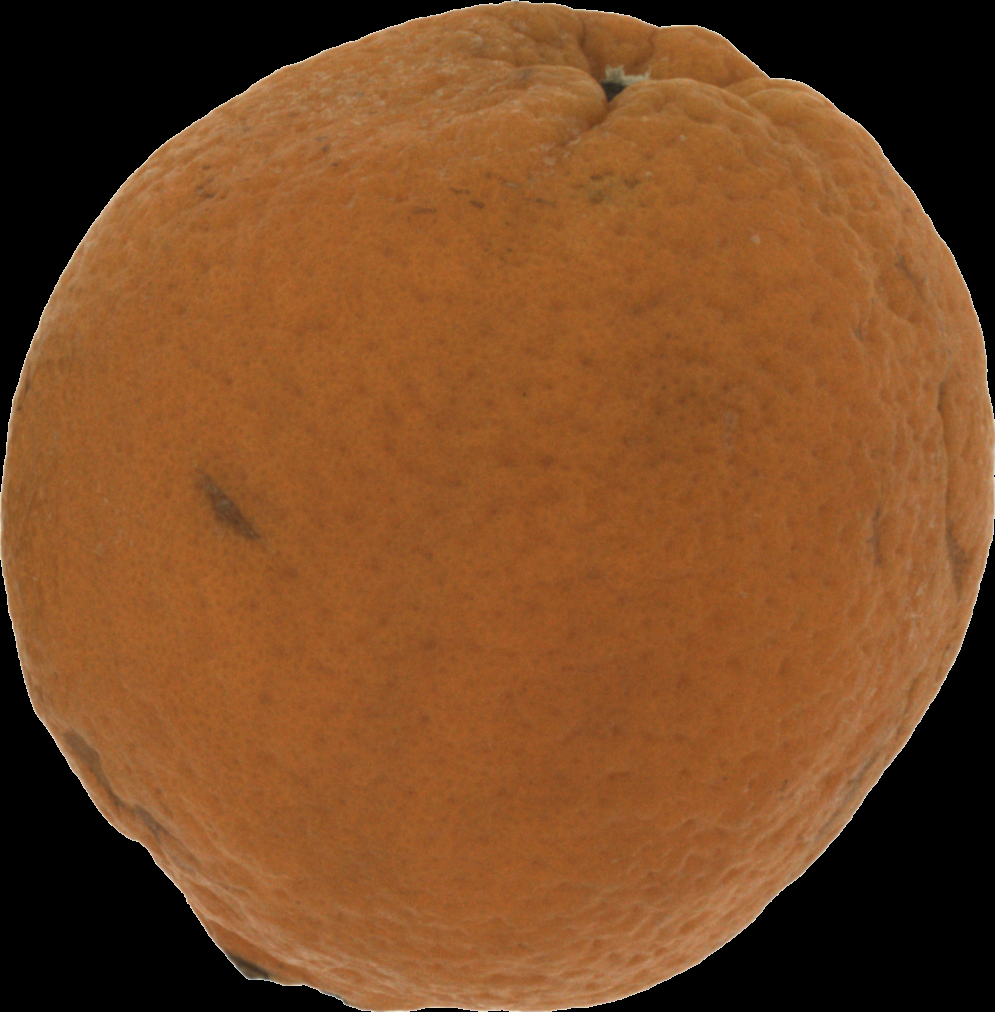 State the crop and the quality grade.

orange, bad
